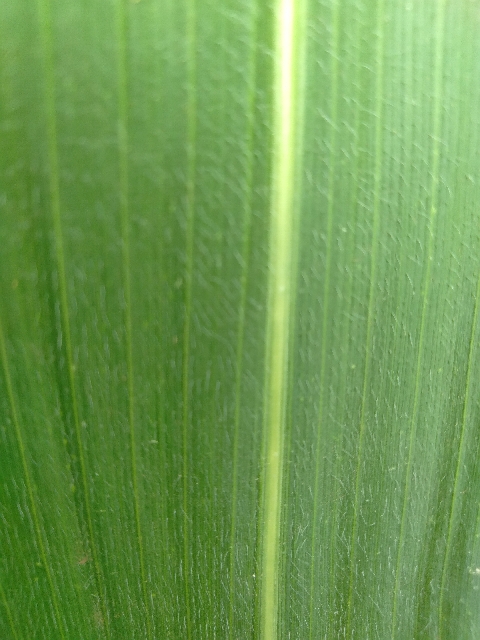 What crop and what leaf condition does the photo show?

maize, healthy
